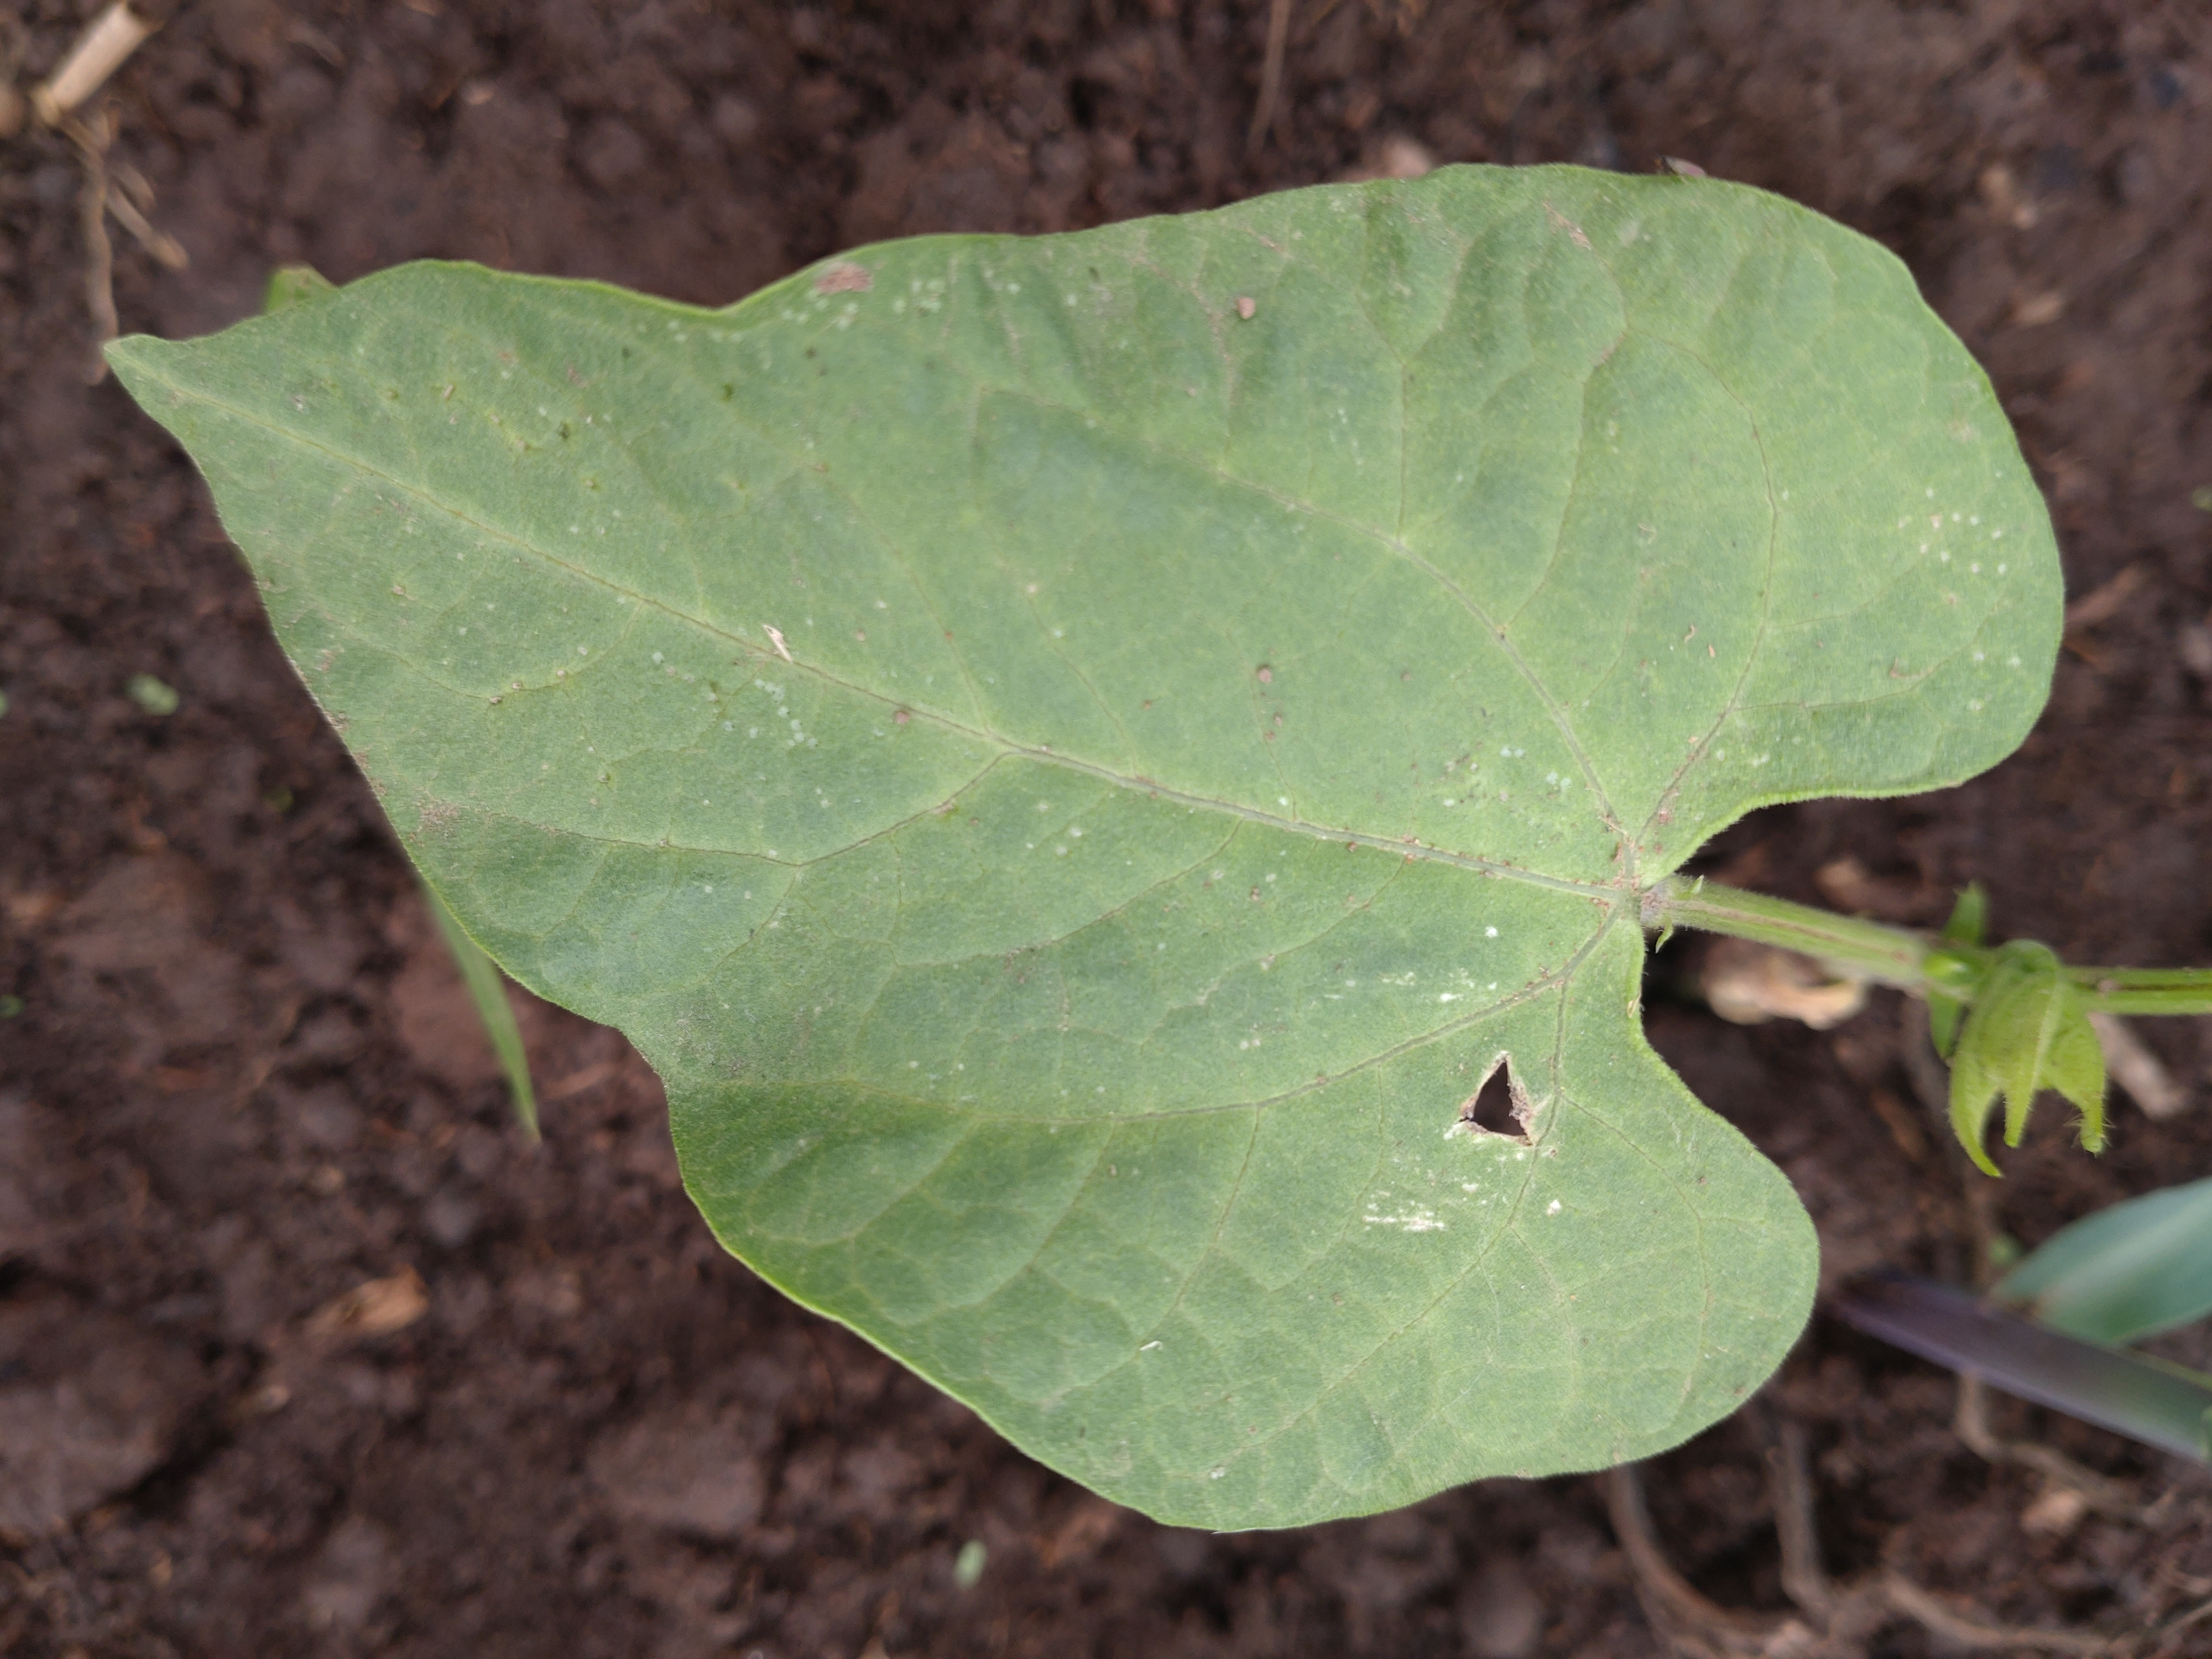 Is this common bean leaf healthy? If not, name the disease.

healthy
